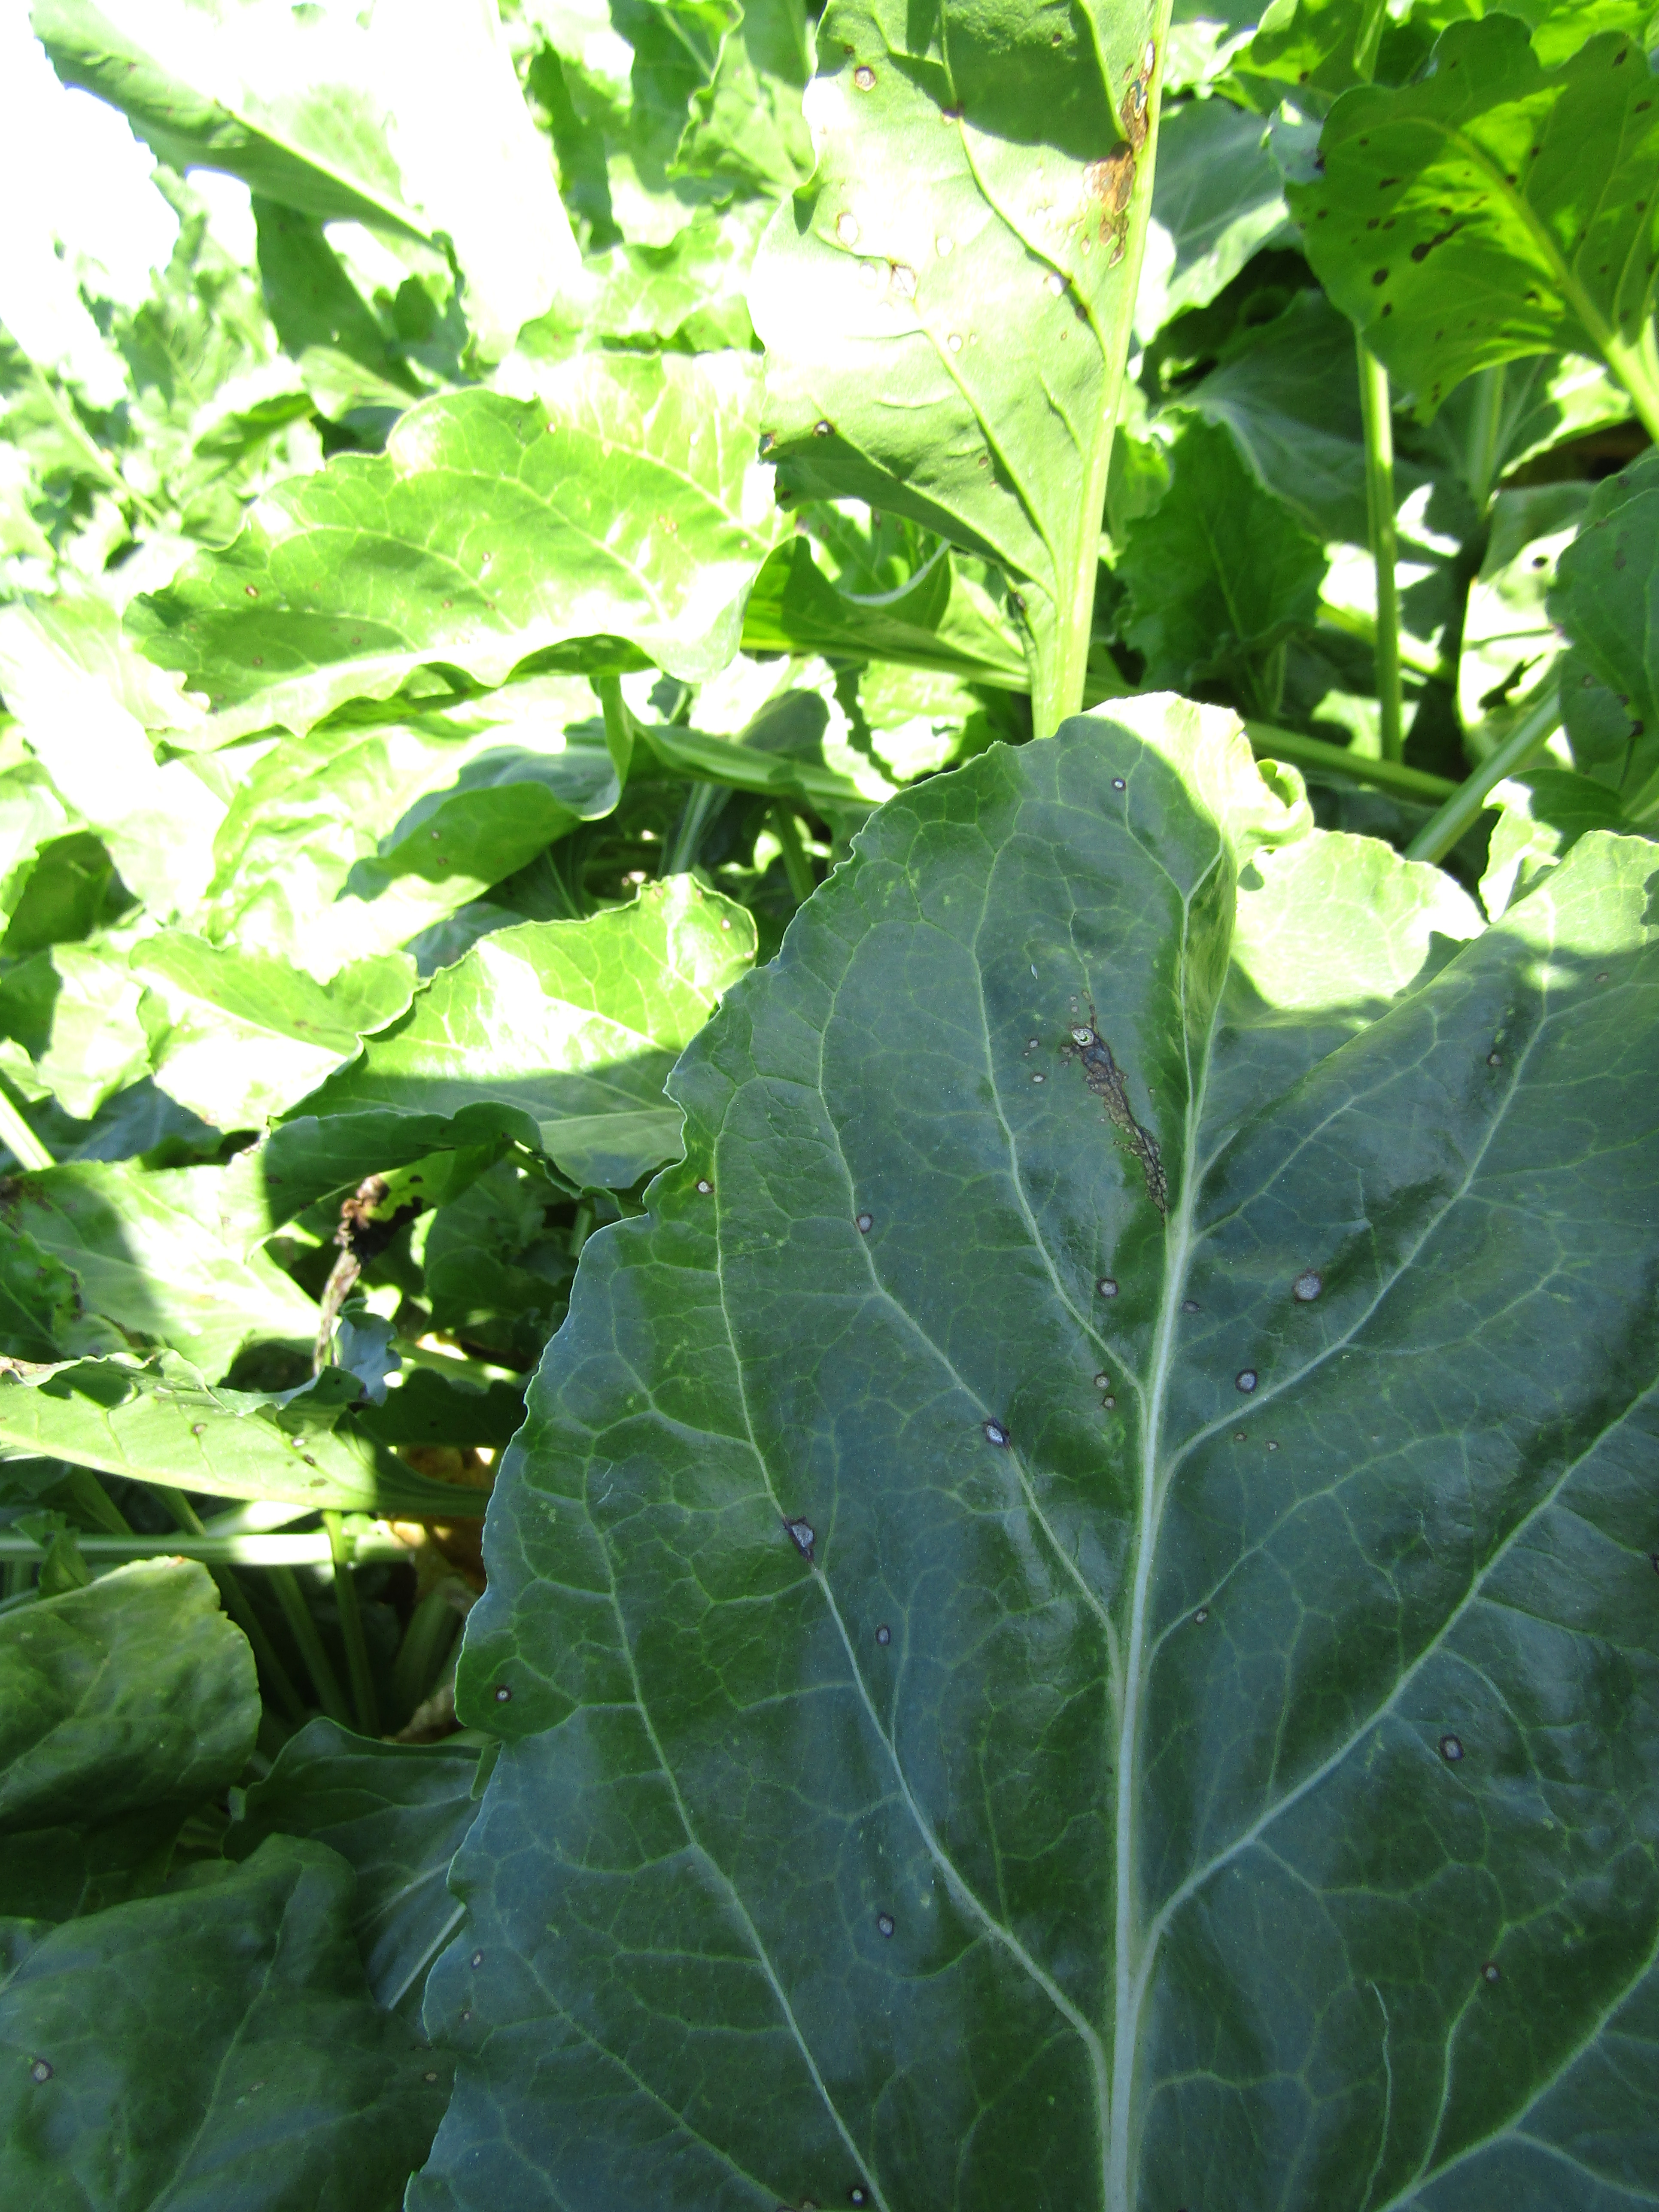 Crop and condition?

beet, cercospora
